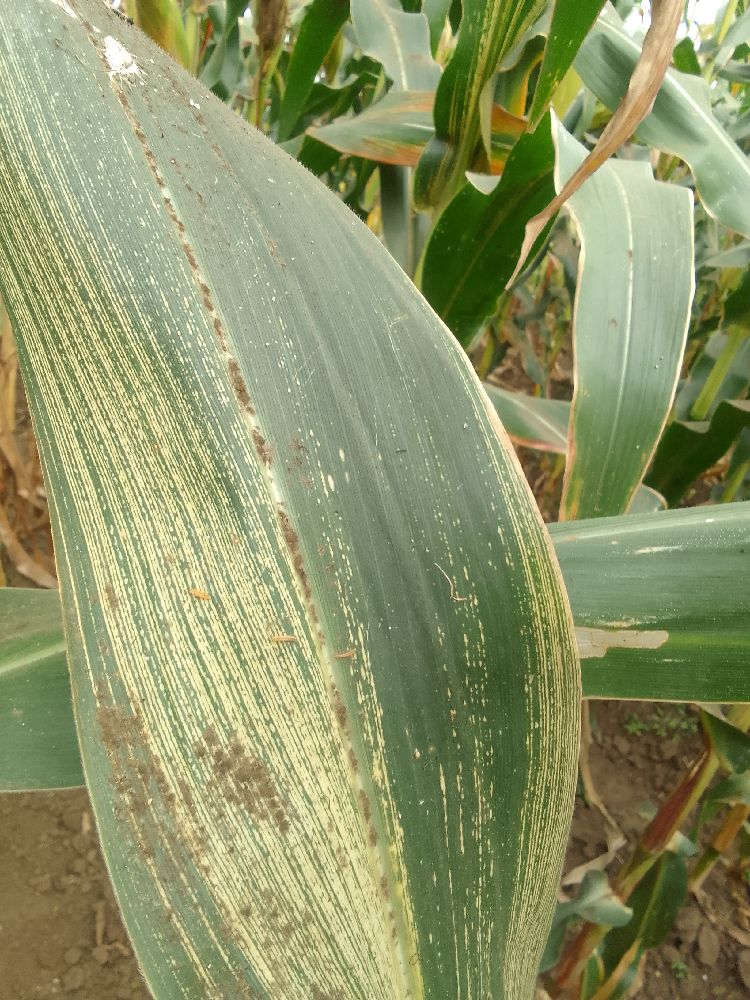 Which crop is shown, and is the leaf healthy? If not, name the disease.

maize, maize streak virus
